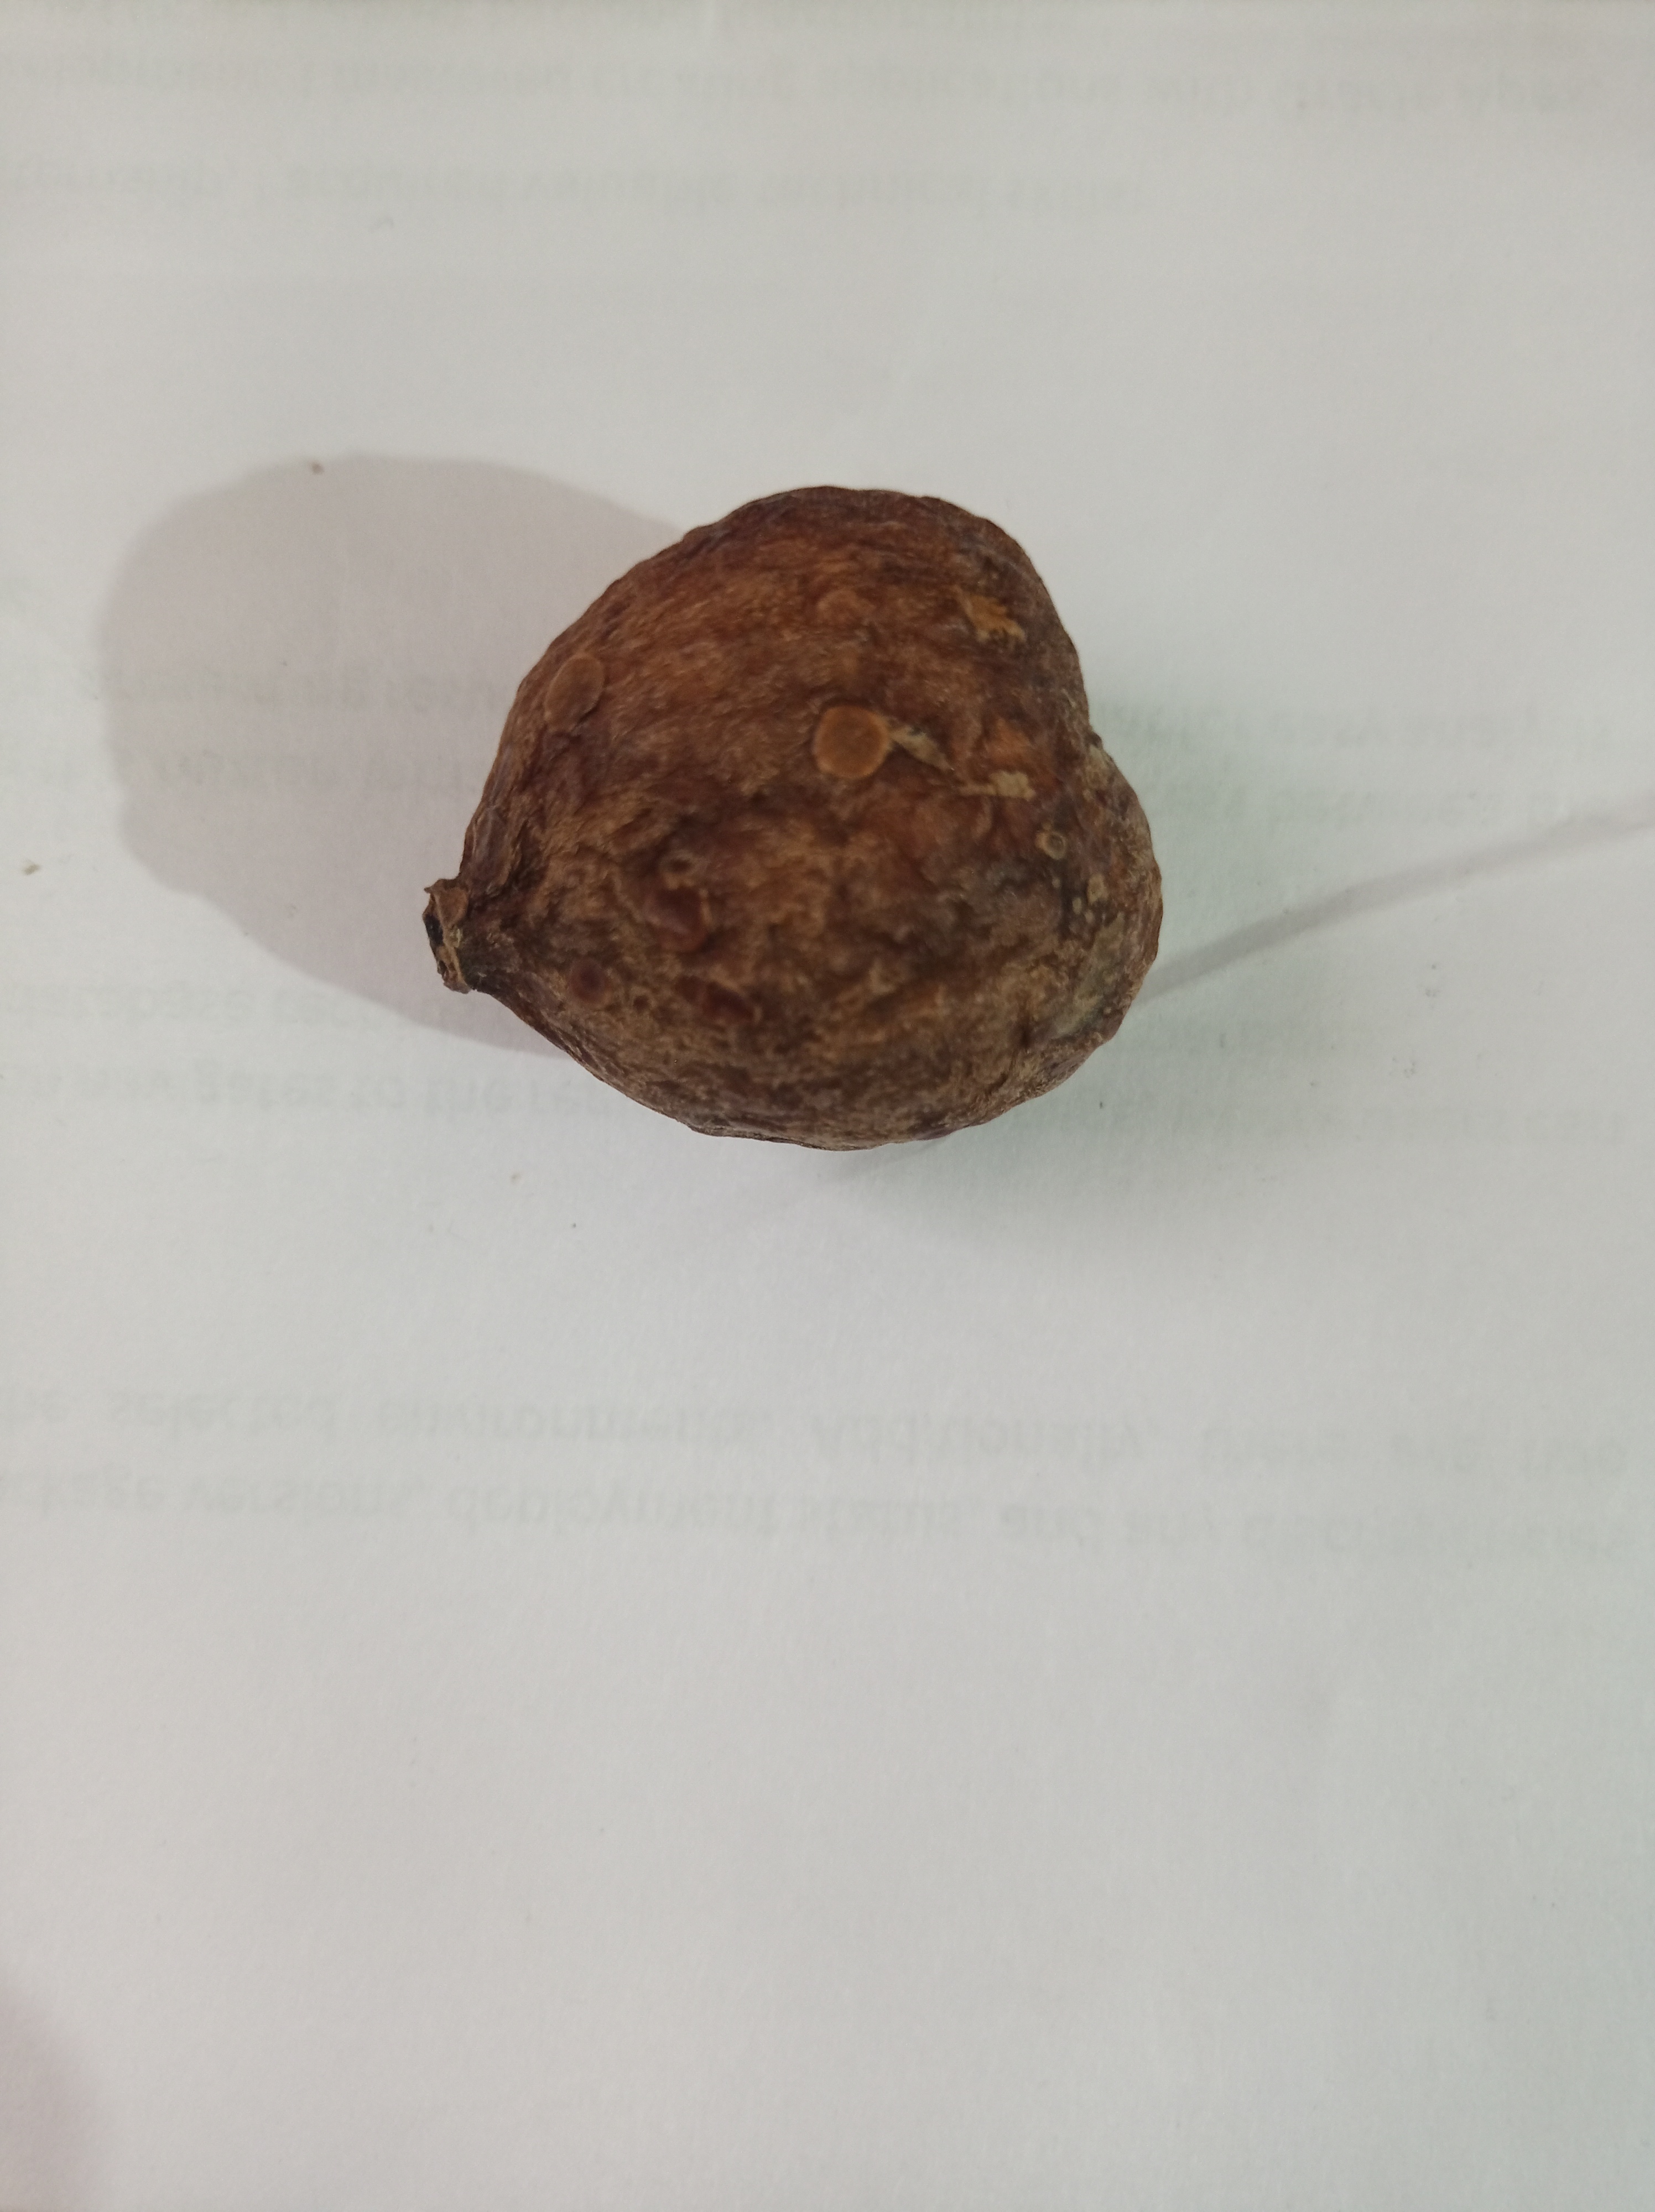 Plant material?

madanphal
